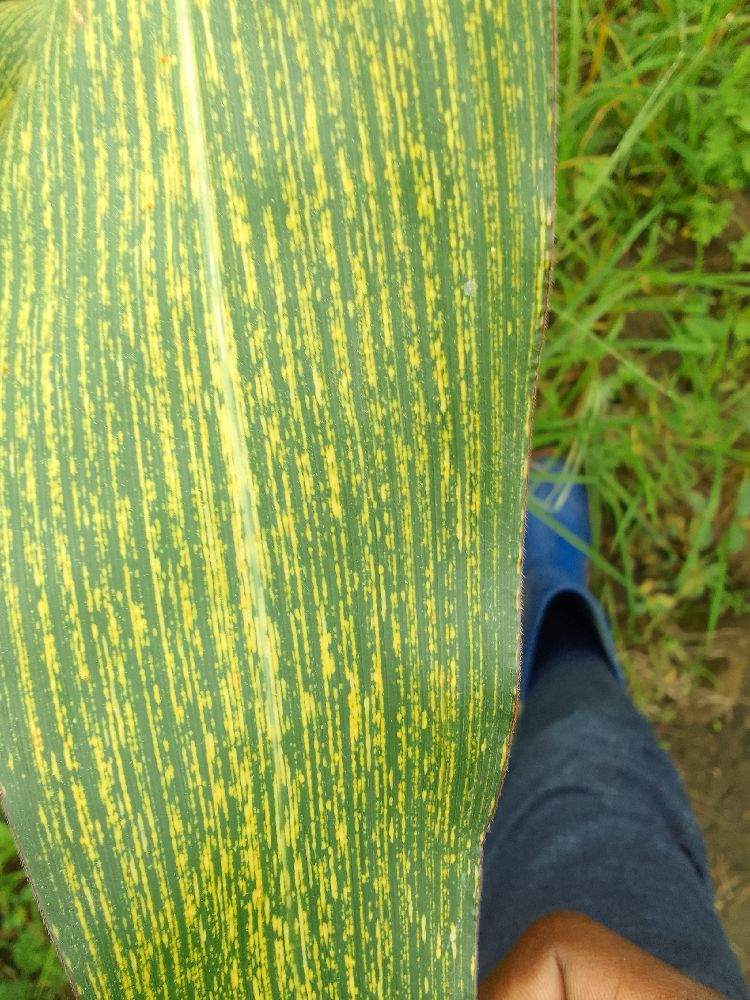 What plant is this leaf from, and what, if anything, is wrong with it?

maize, maize streak virus
